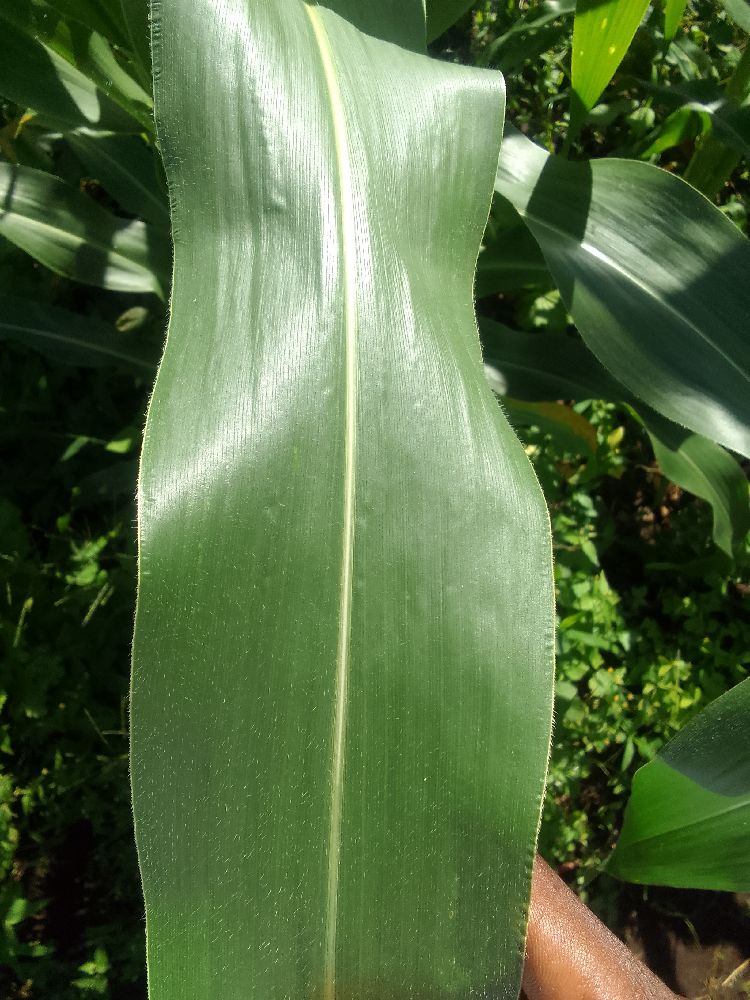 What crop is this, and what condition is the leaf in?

maize, healthy
